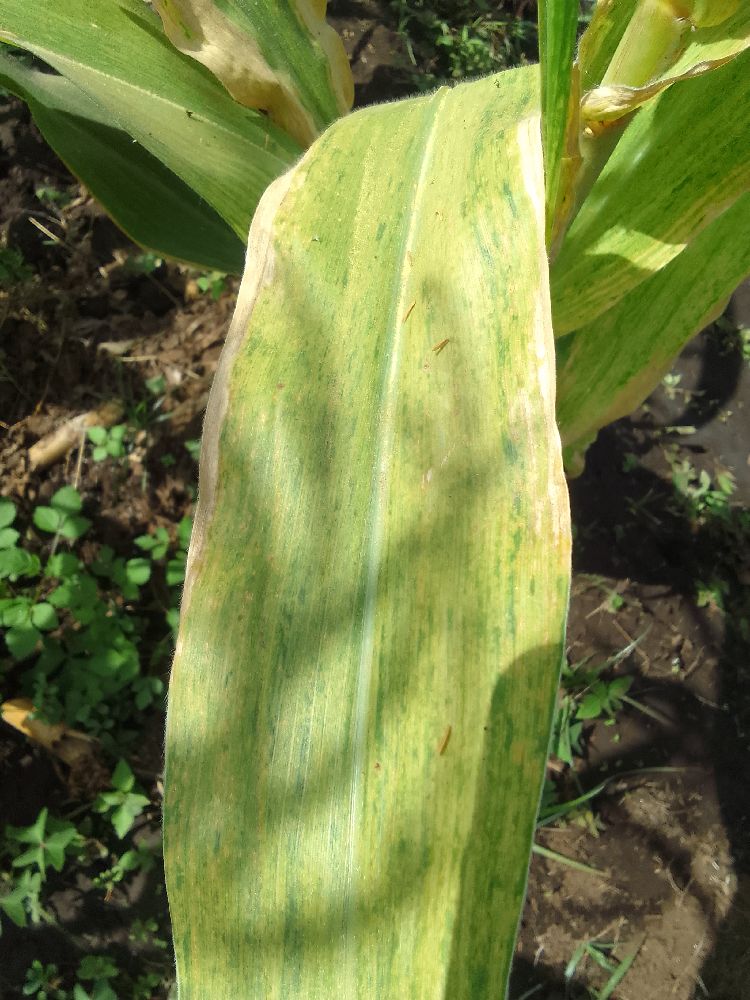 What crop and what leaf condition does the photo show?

maize, maize lethal necrosis
